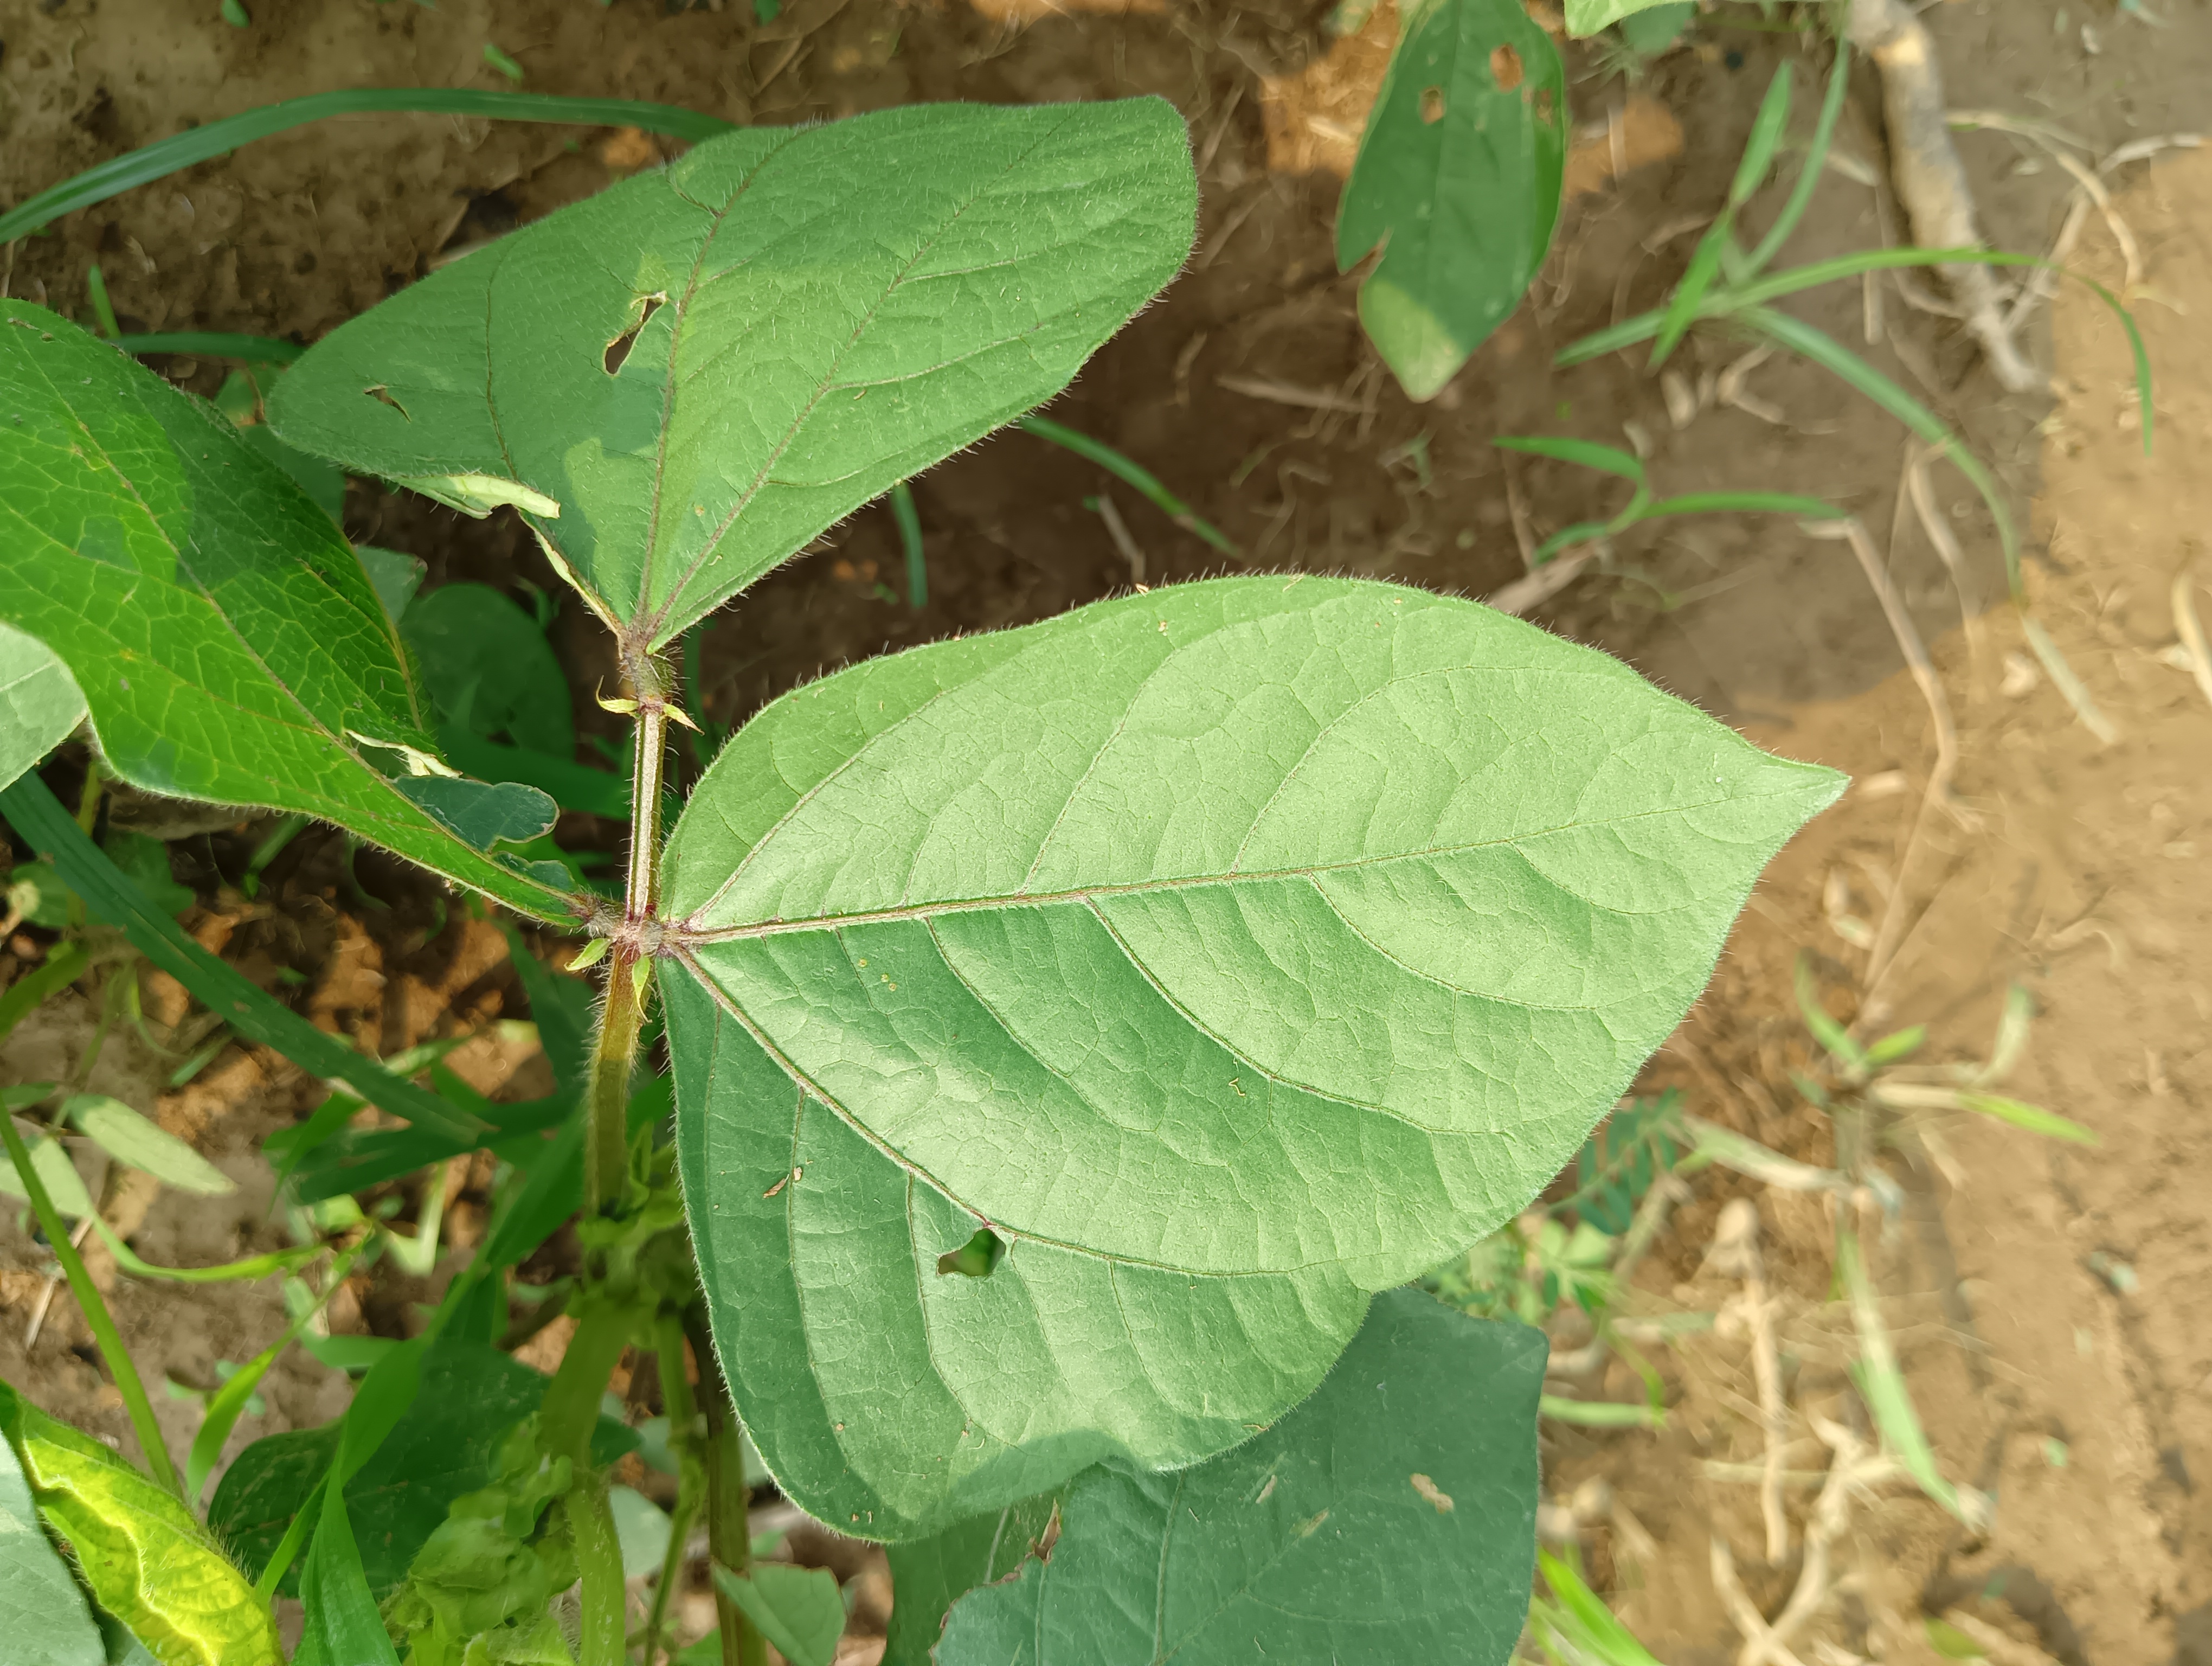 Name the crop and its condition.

mungbean, healthy
